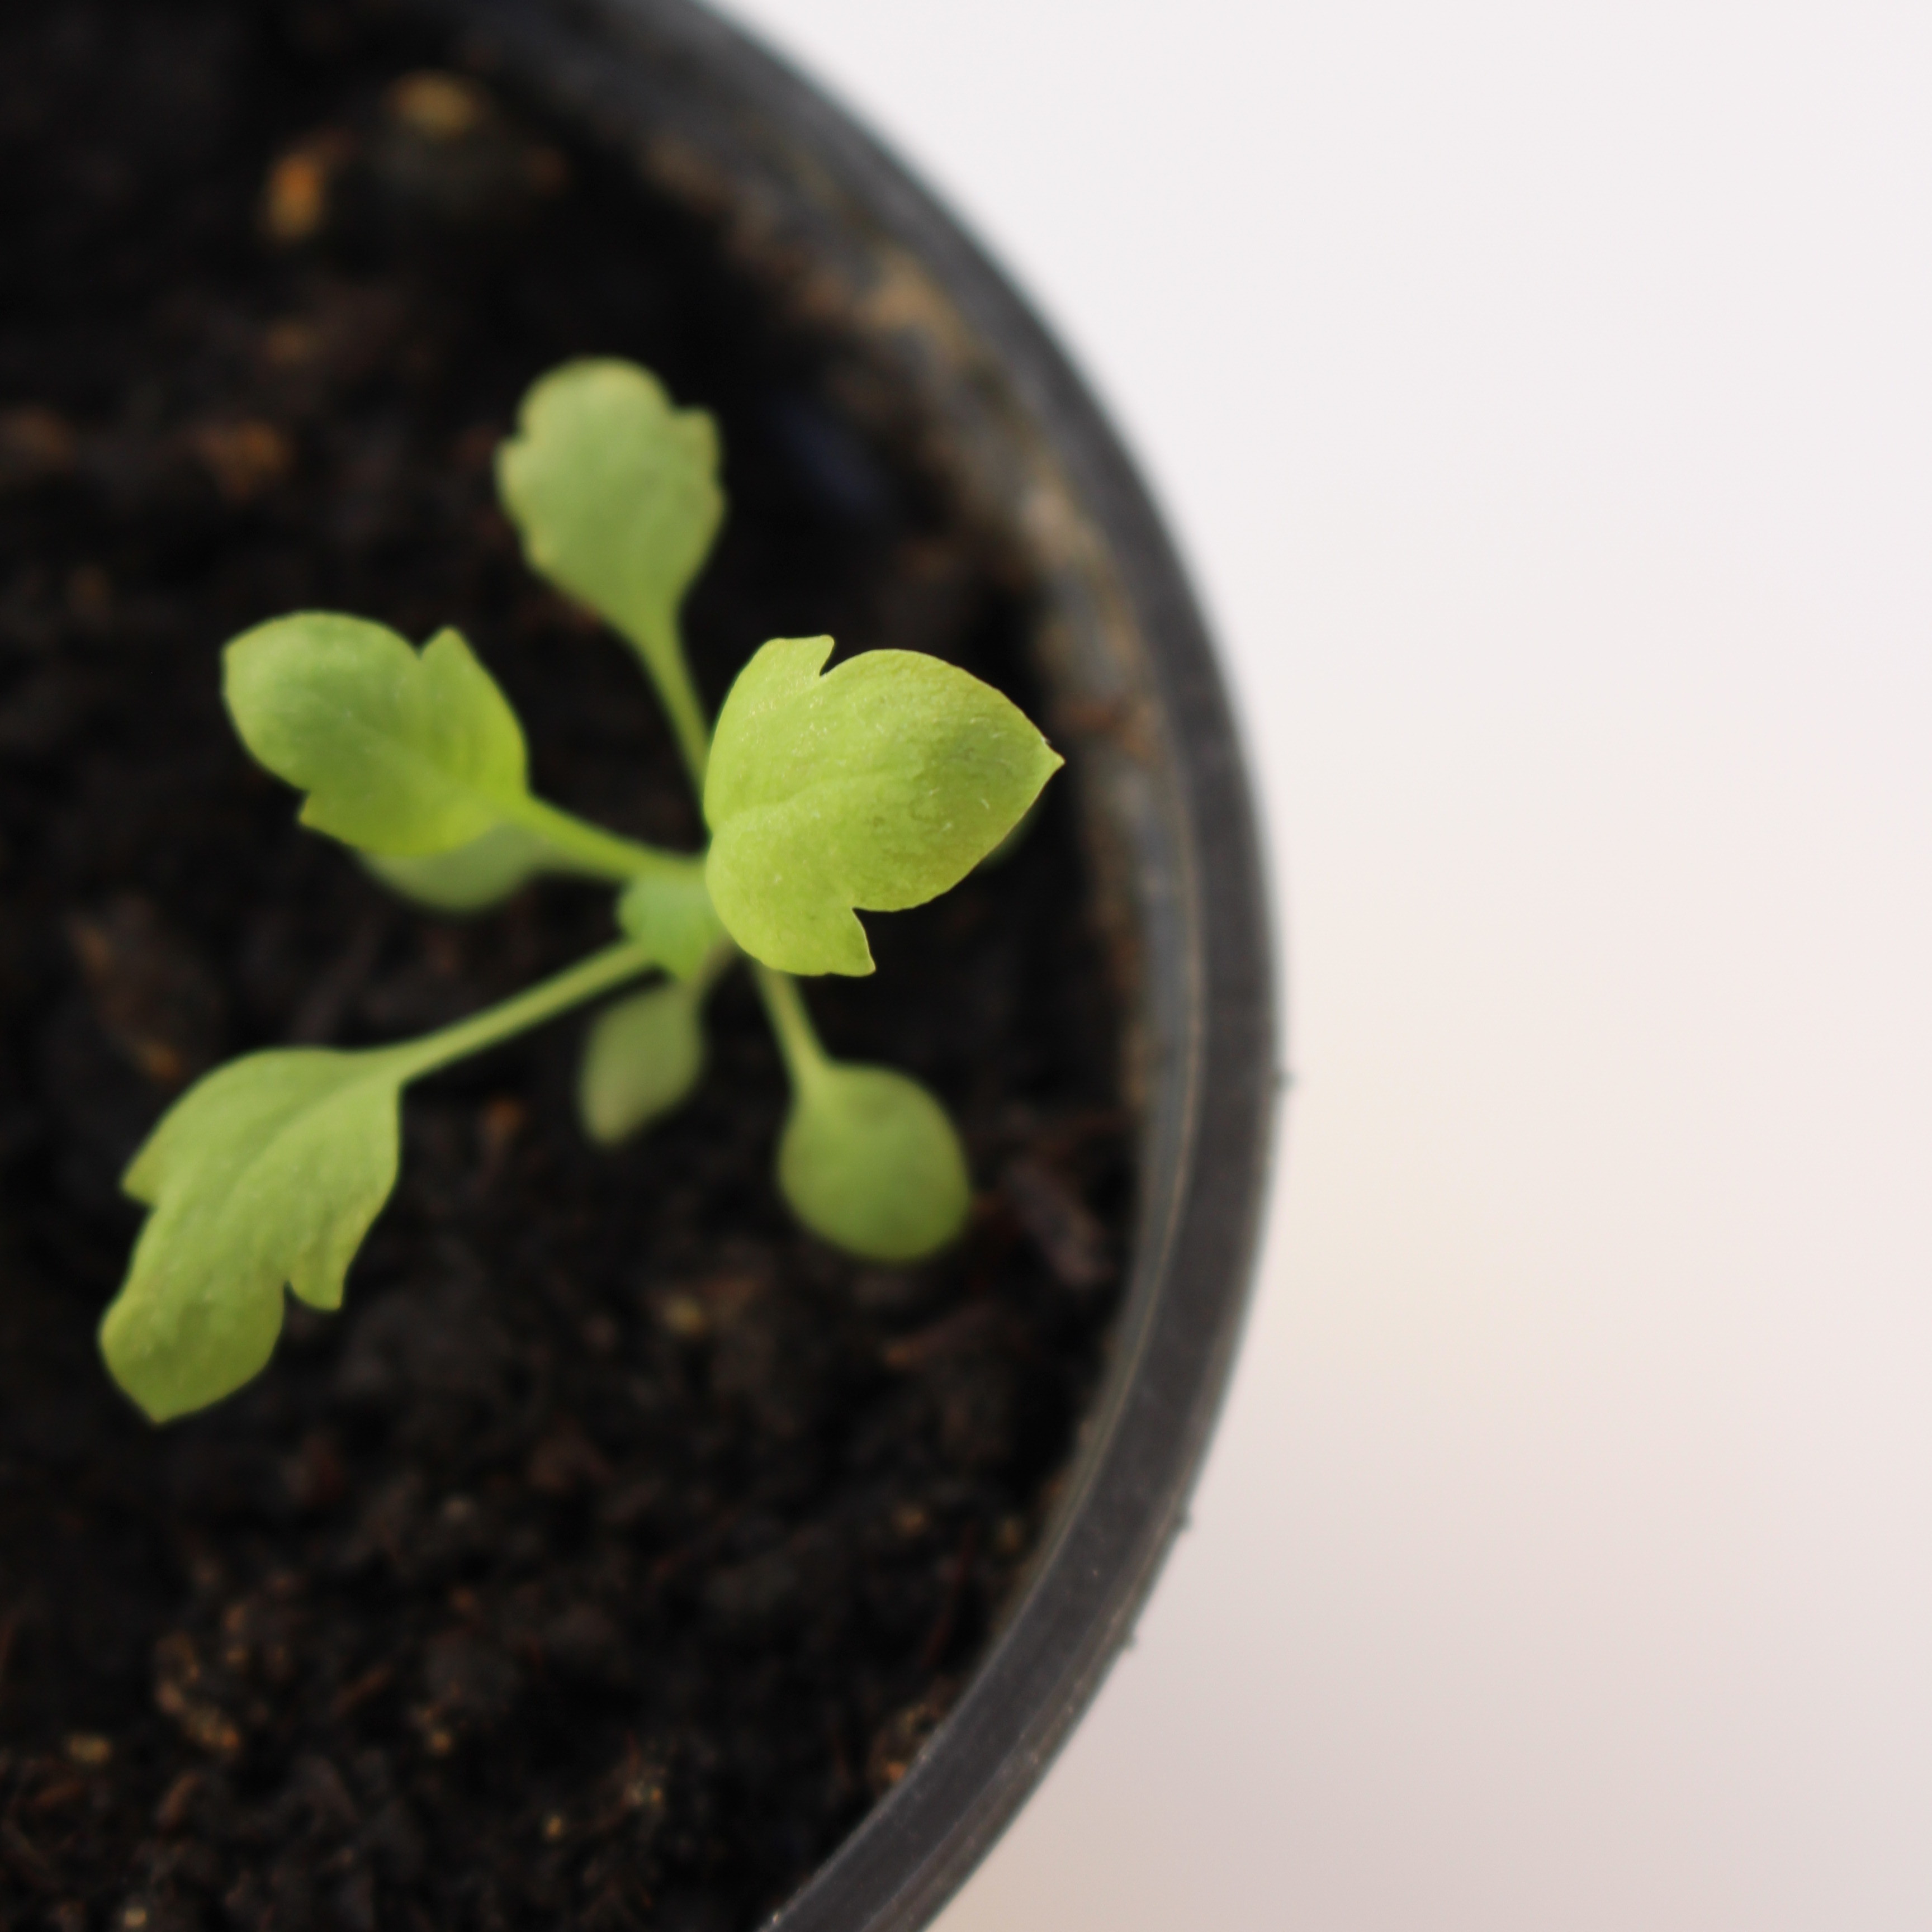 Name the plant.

Papaver rhoeas
